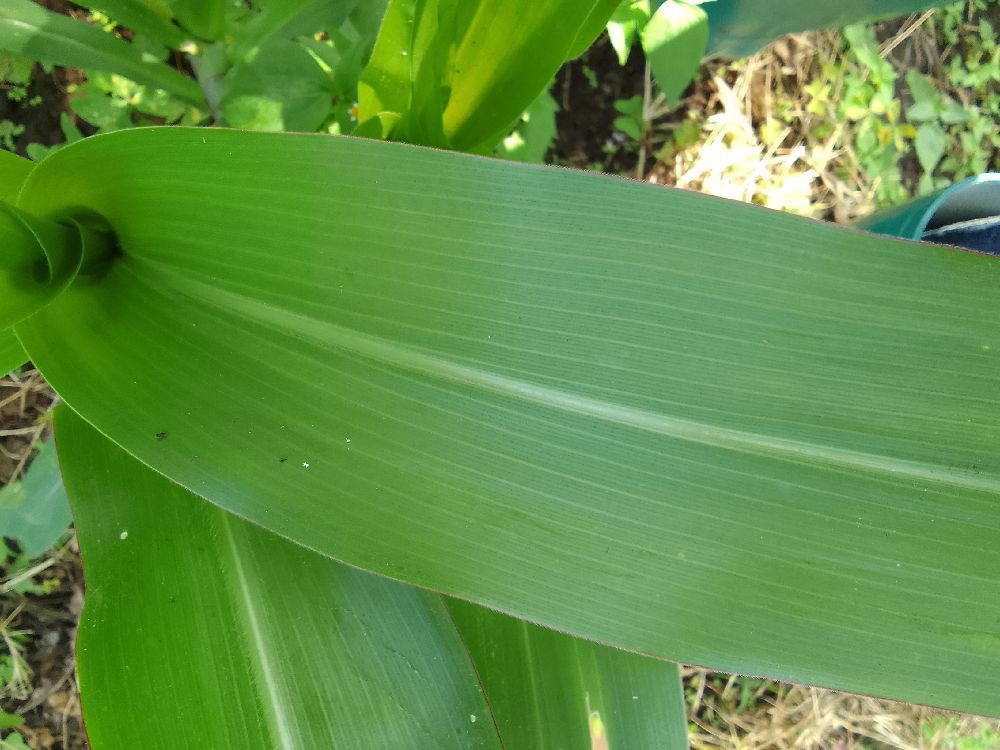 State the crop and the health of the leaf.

maize, healthy
